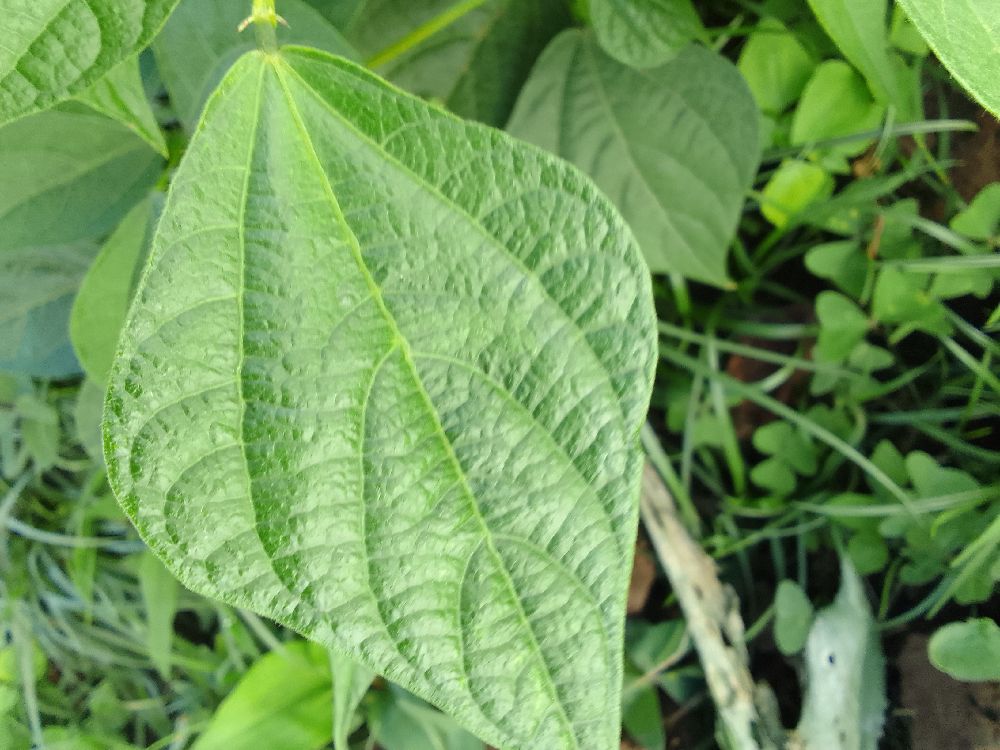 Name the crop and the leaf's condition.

common bean, healthy
